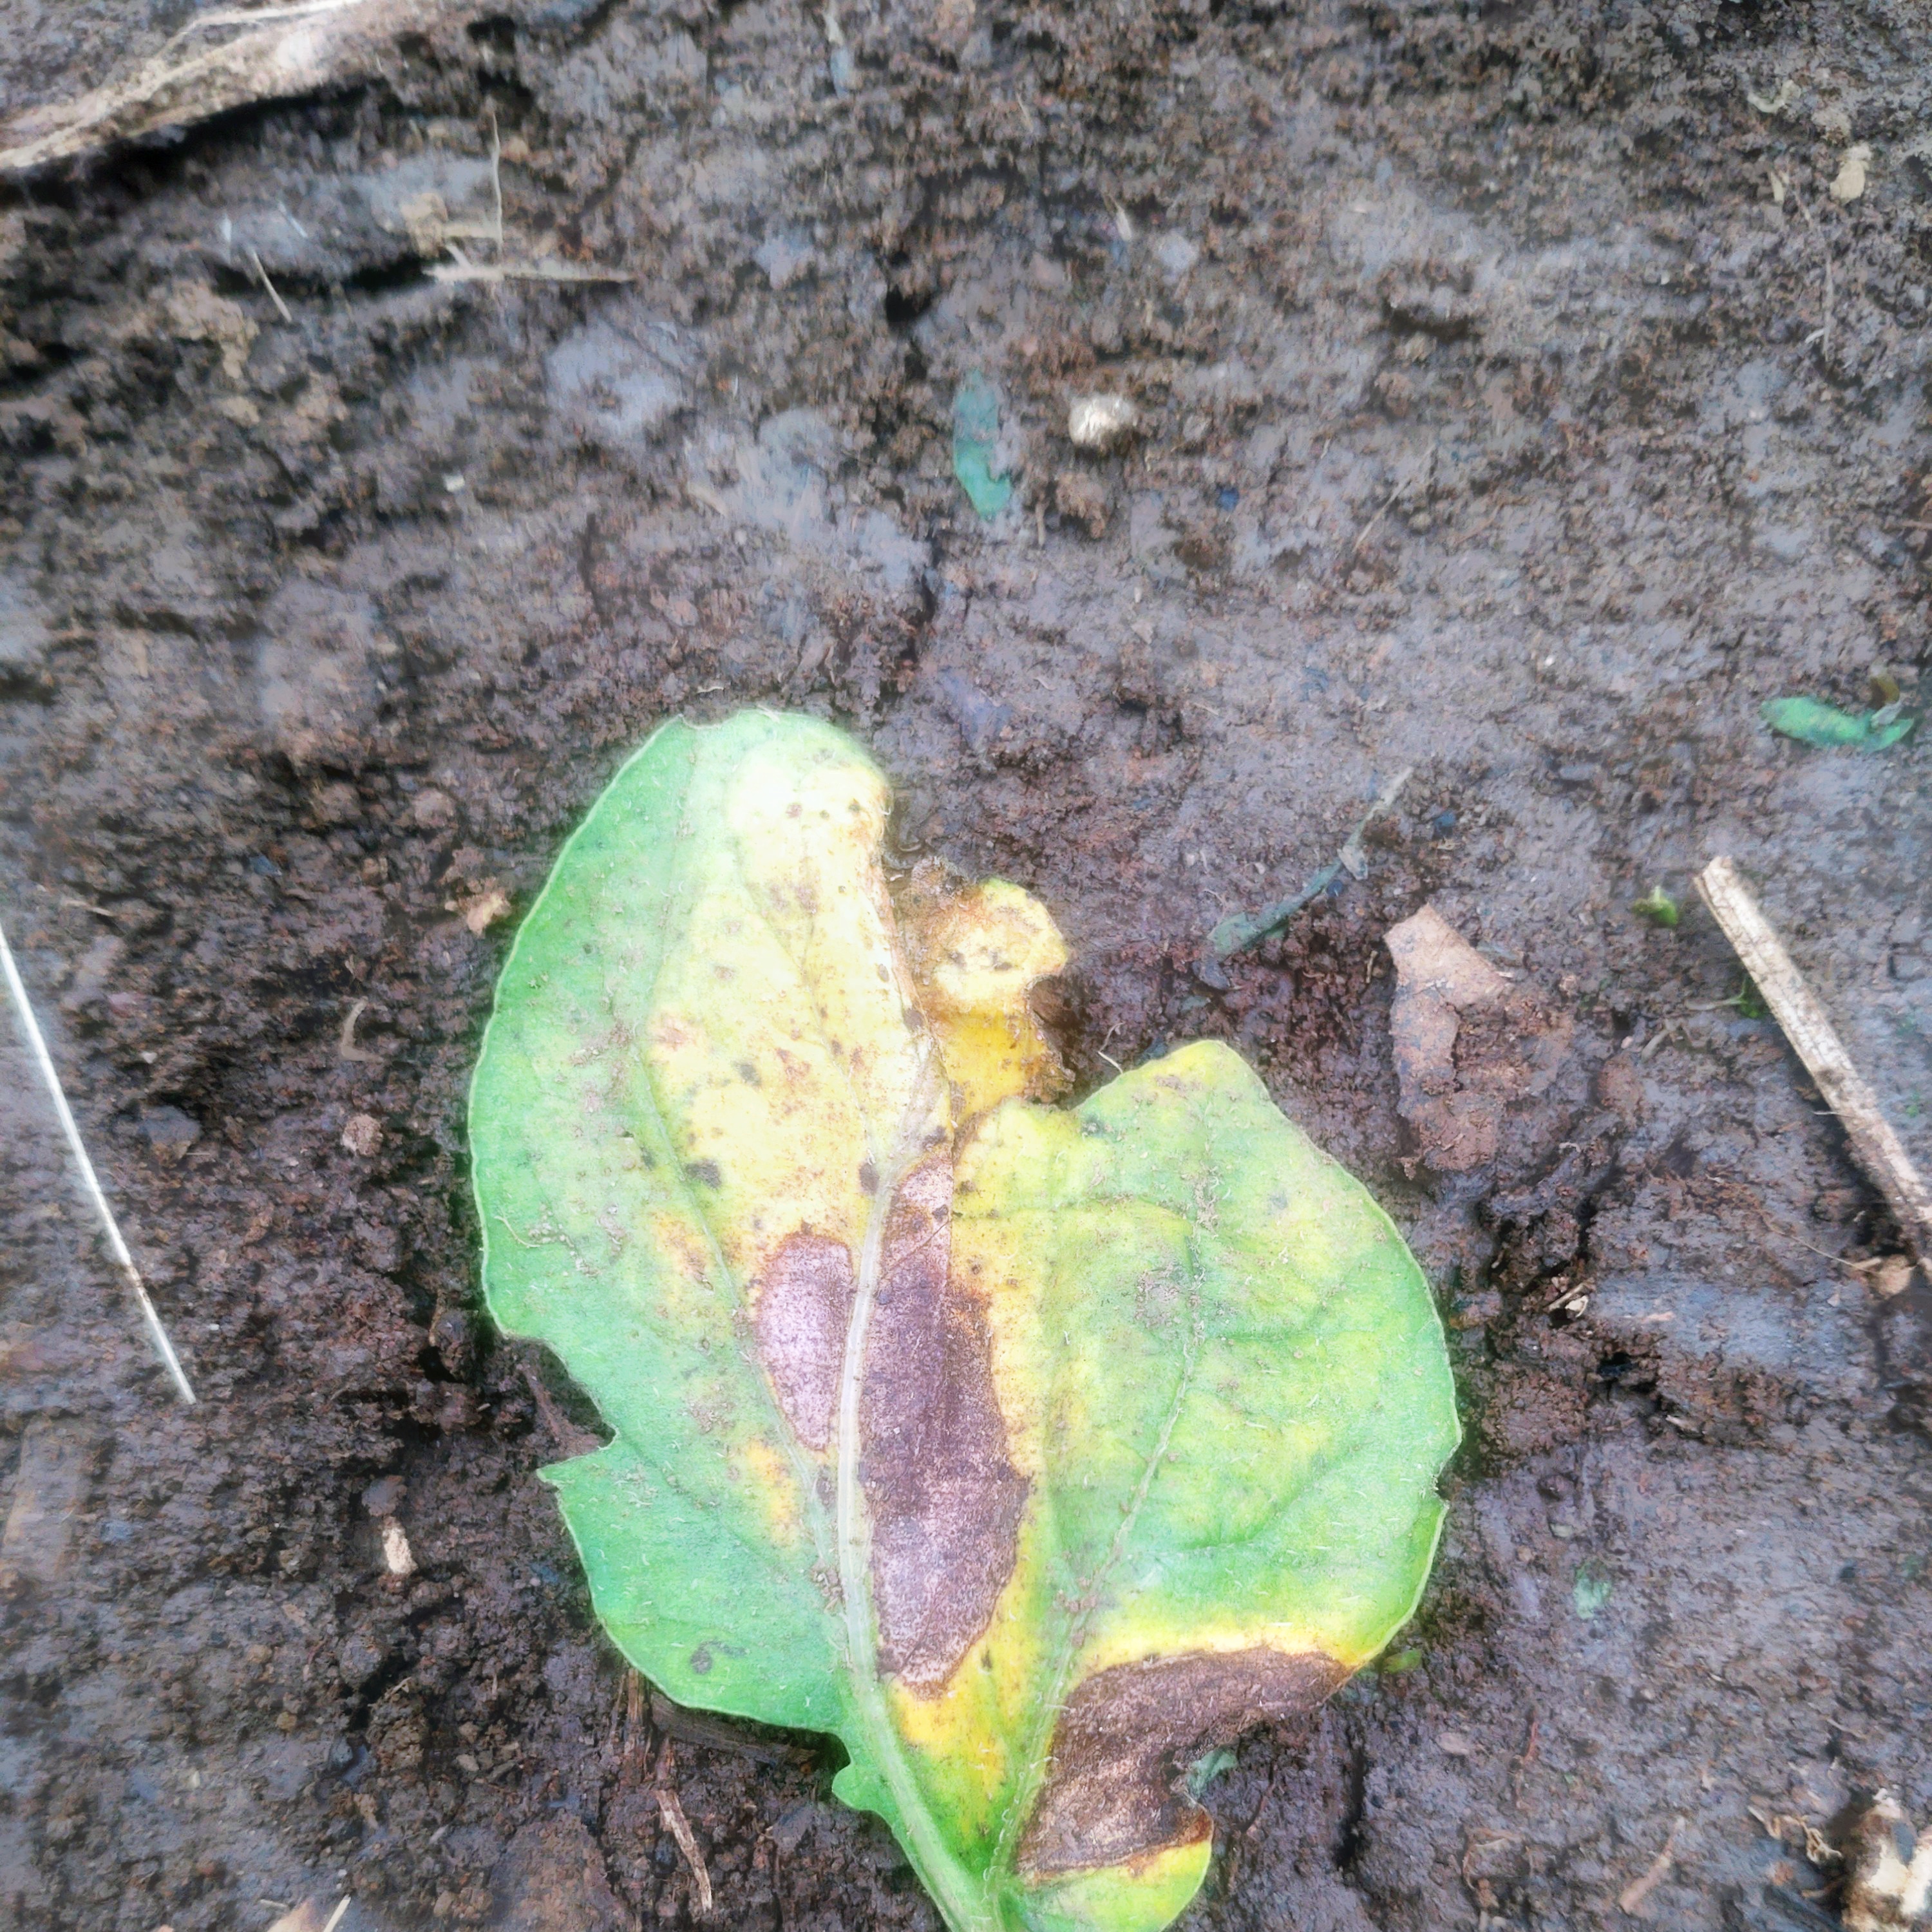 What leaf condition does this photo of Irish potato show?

late blight
